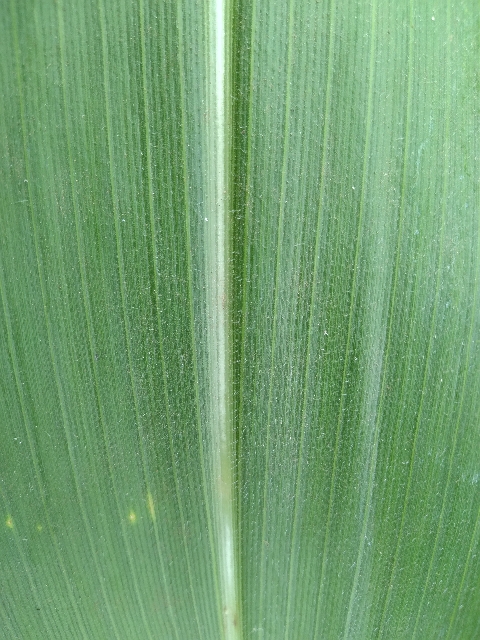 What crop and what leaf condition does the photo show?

maize, healthy
